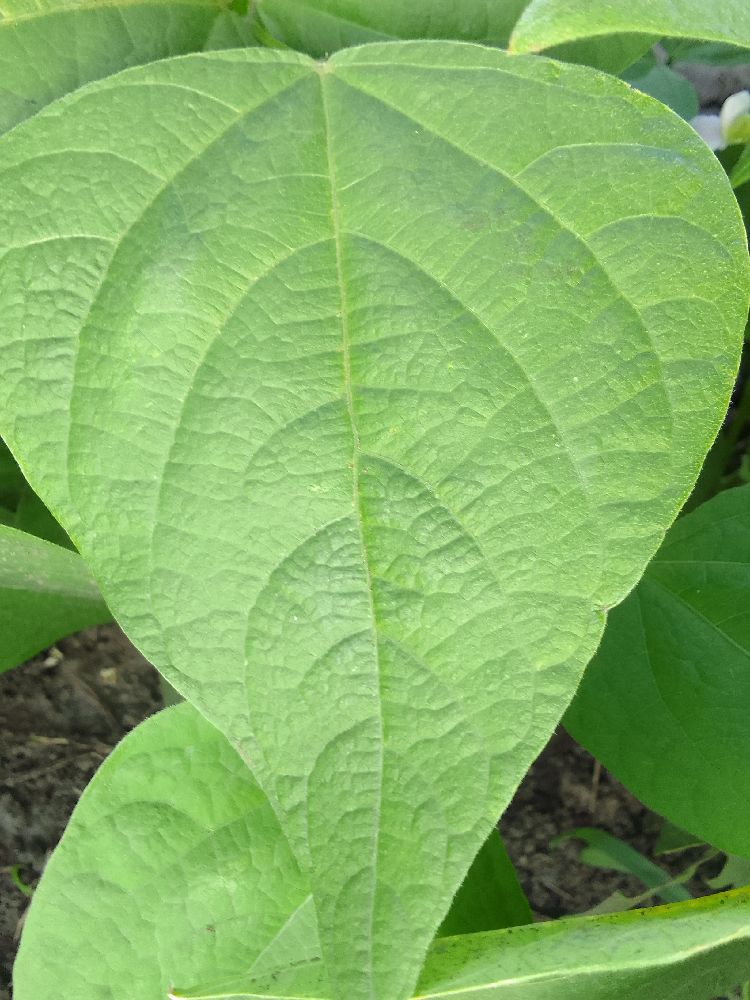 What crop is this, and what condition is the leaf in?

common bean, healthy
